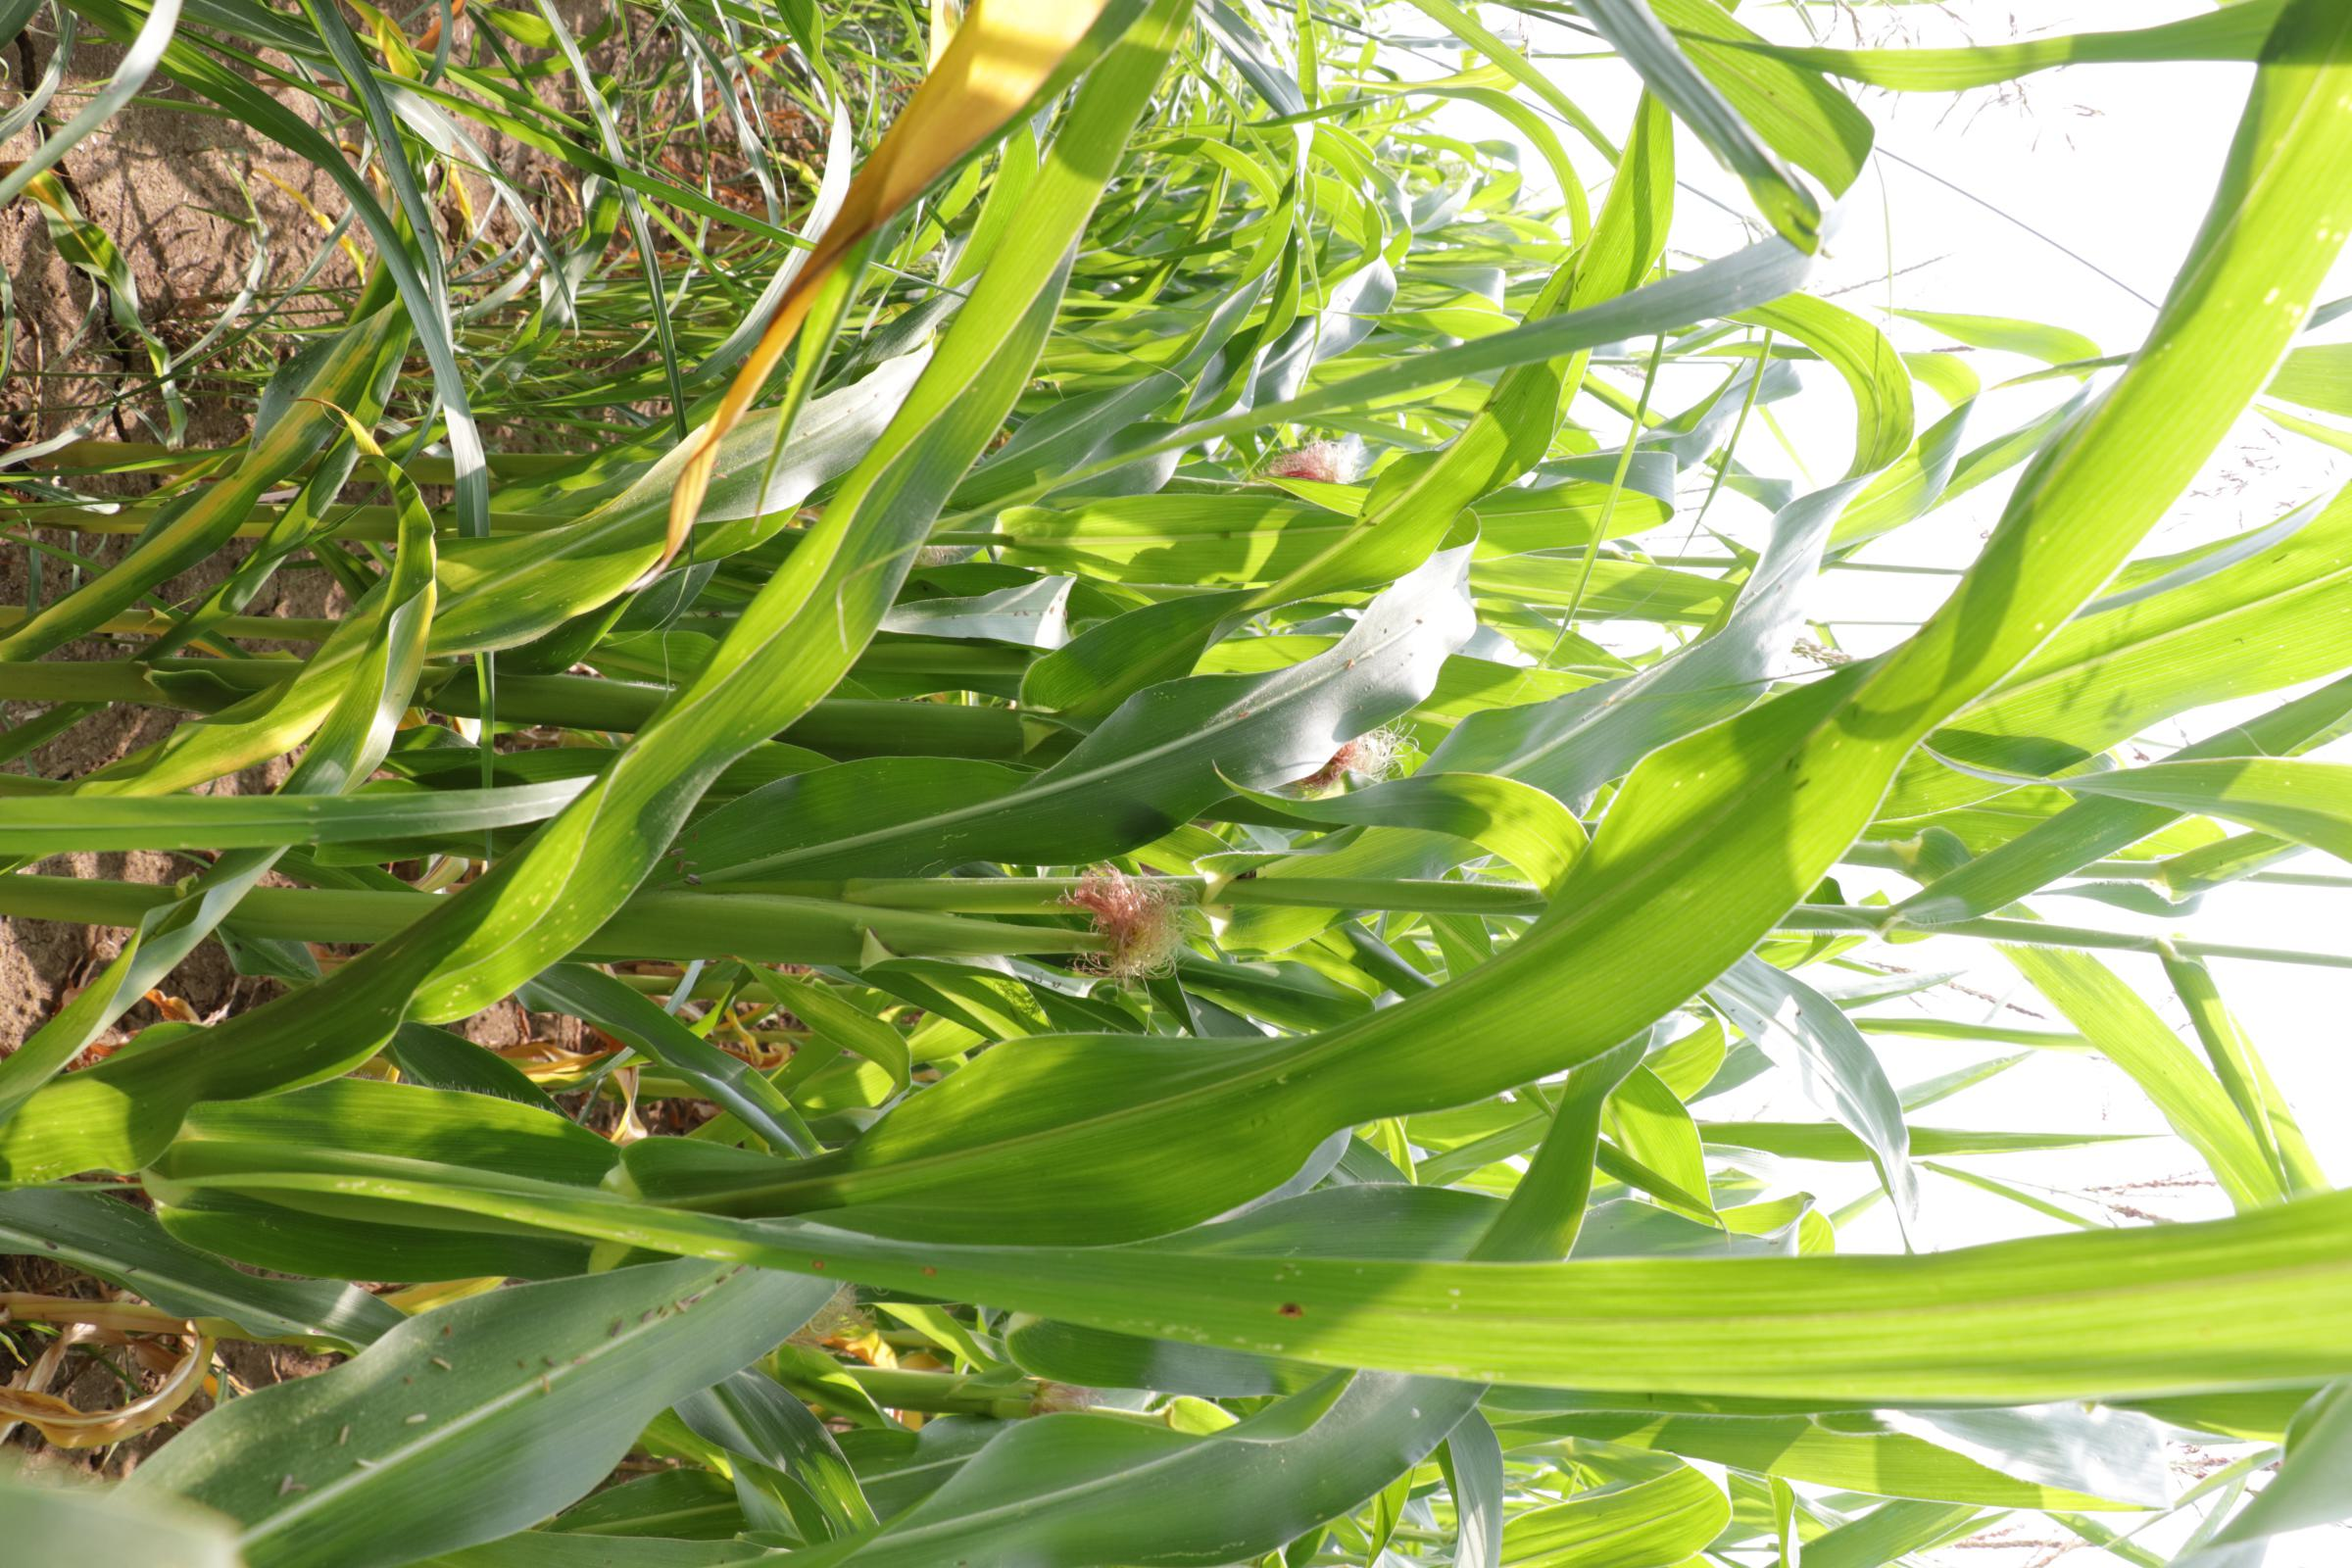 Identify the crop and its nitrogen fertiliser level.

maize, no added nitrogen
